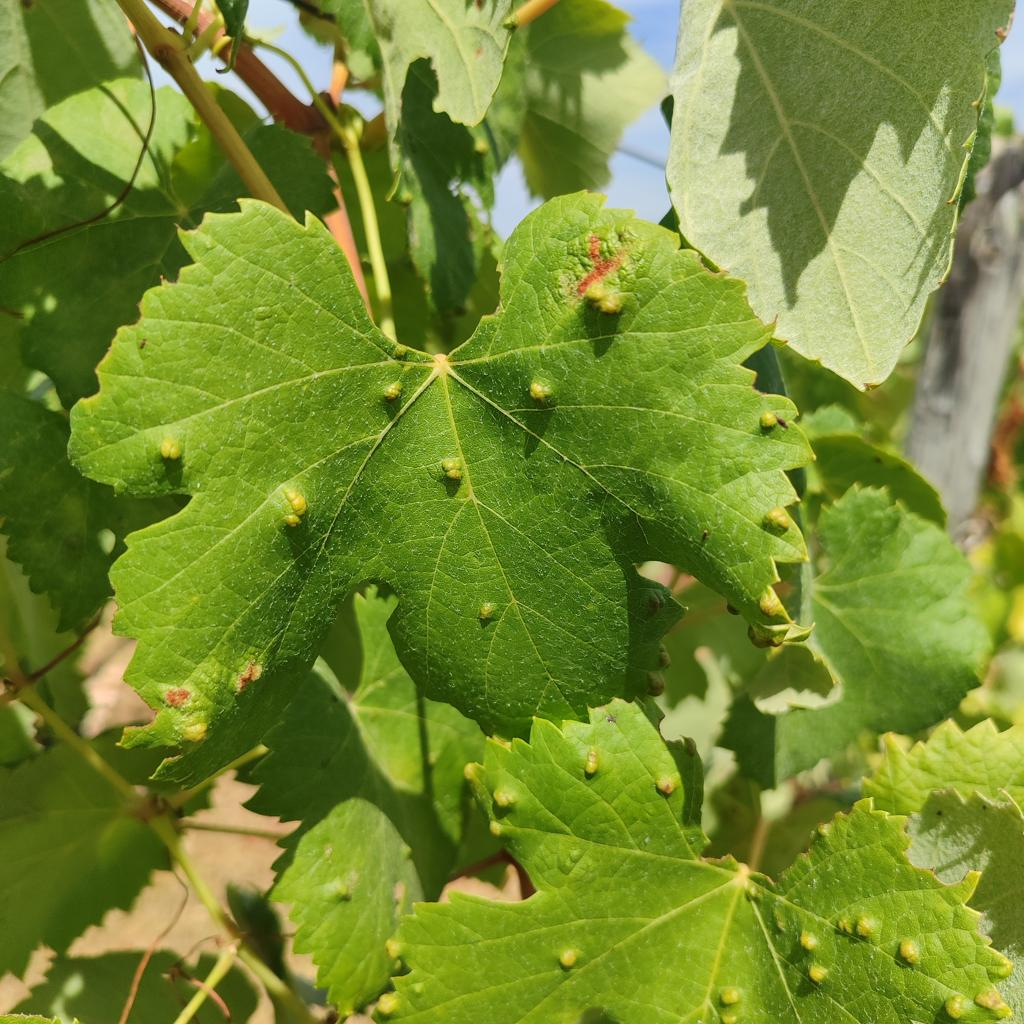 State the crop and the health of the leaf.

grapevine, erineum mite
